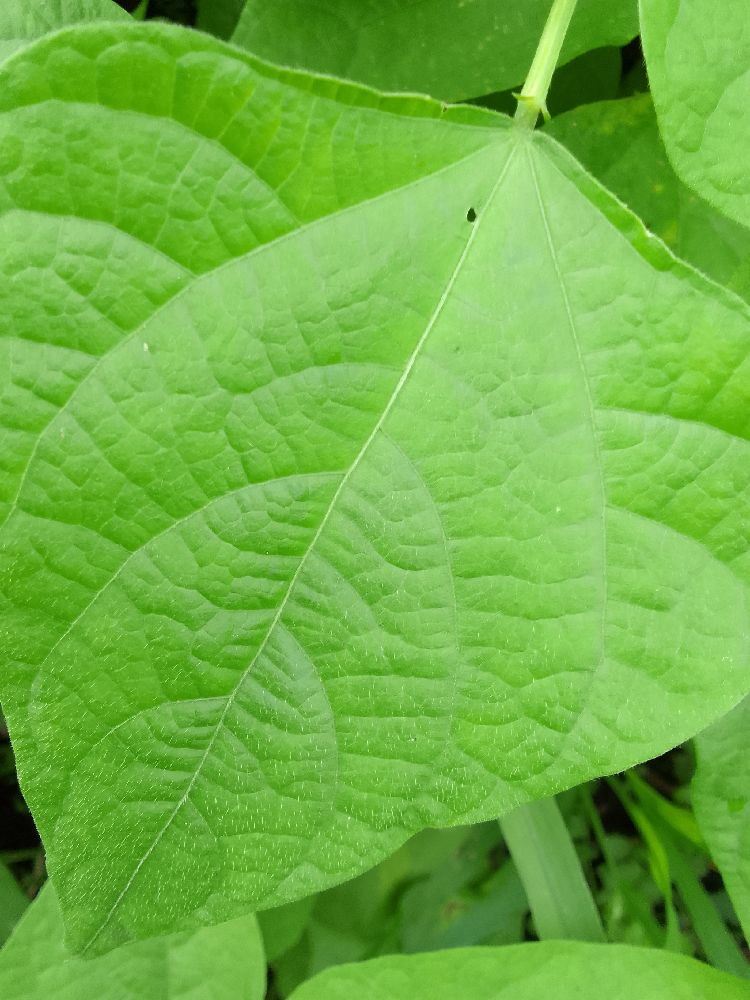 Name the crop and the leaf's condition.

common bean, healthy
